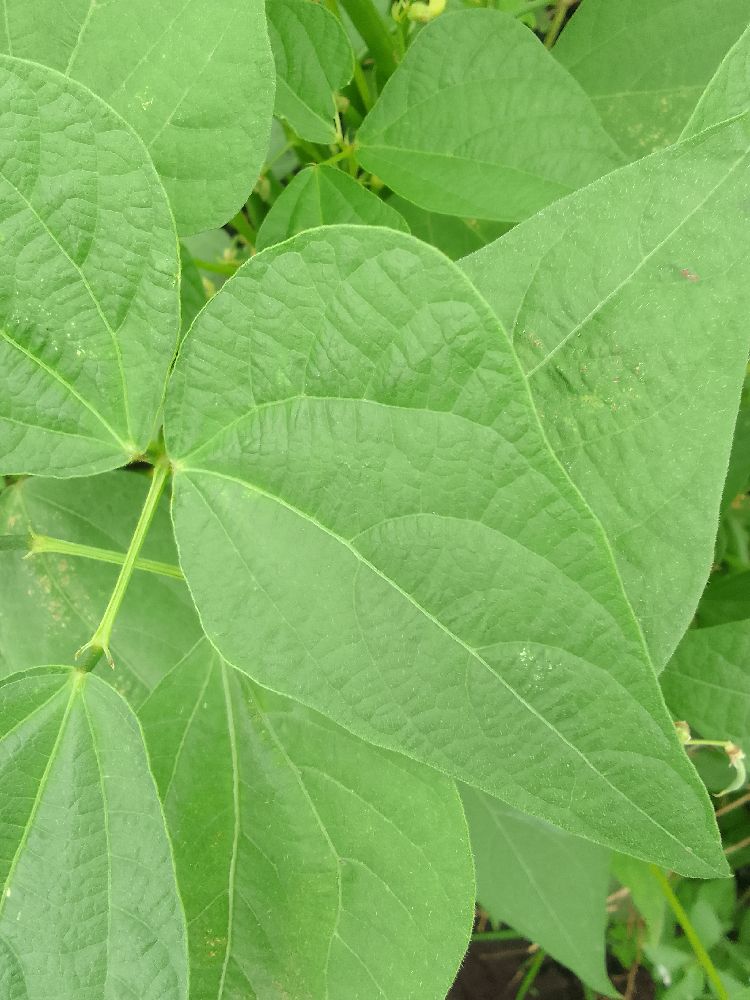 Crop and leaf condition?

common bean, healthy
